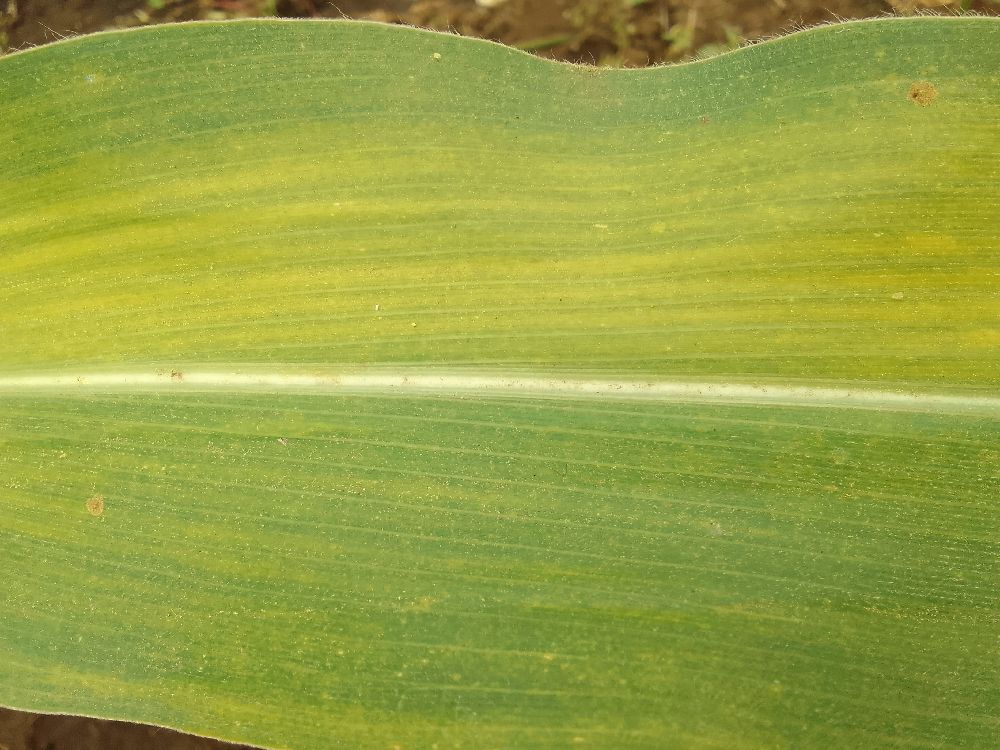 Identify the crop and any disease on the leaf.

maize, maize lethal necrosis
